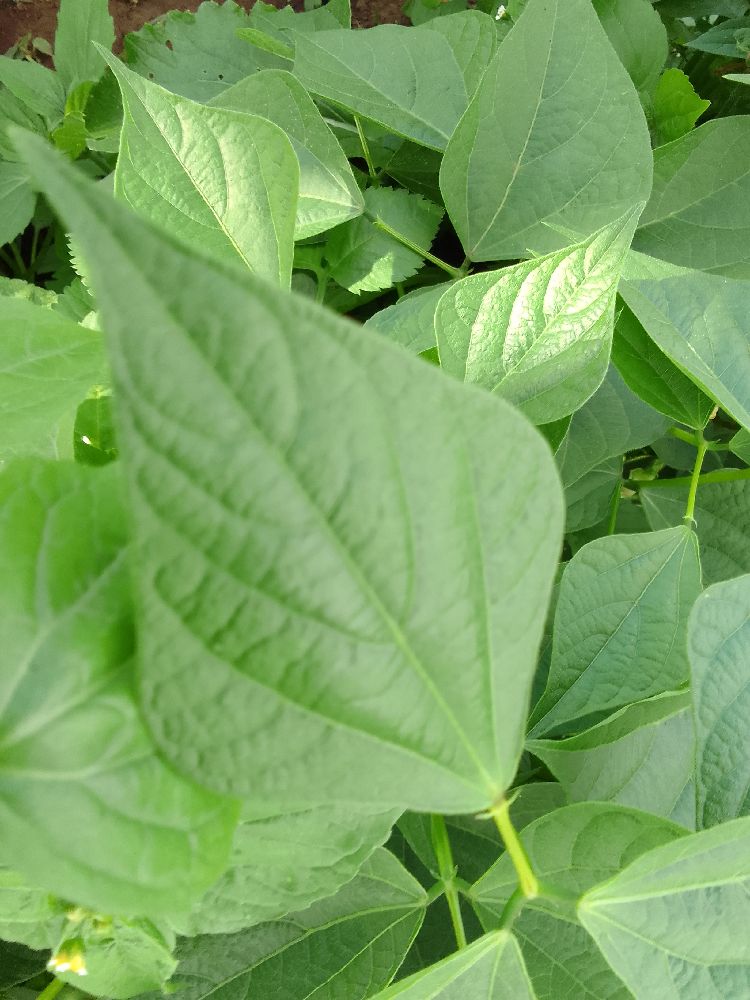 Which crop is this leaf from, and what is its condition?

common bean, healthy
